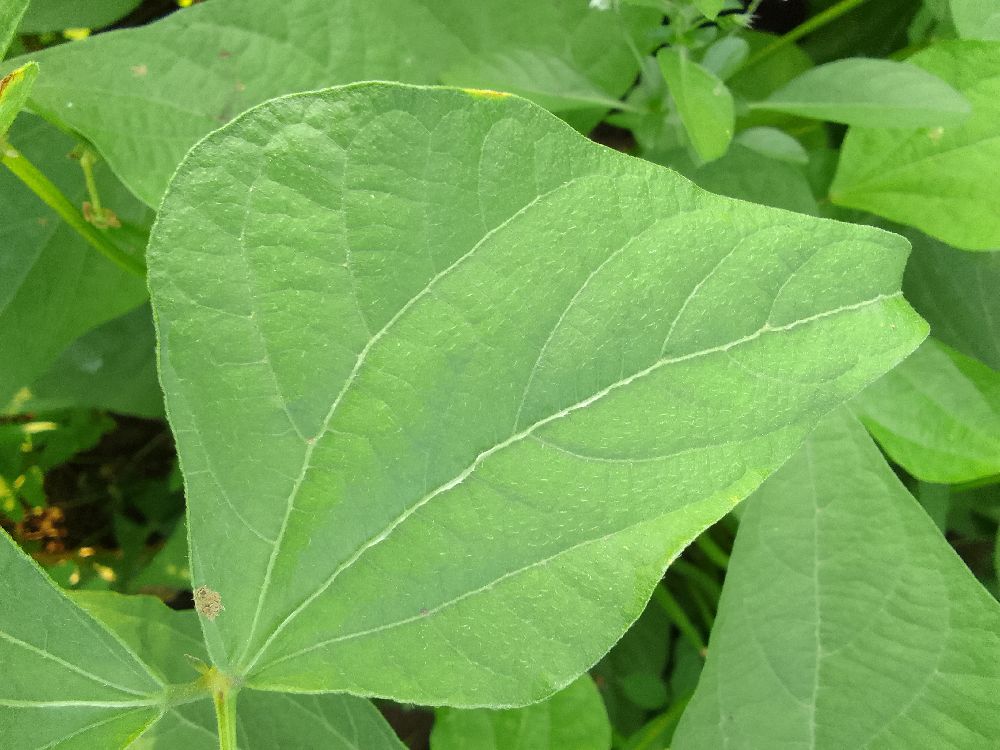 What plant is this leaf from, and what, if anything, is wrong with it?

common bean, healthy
